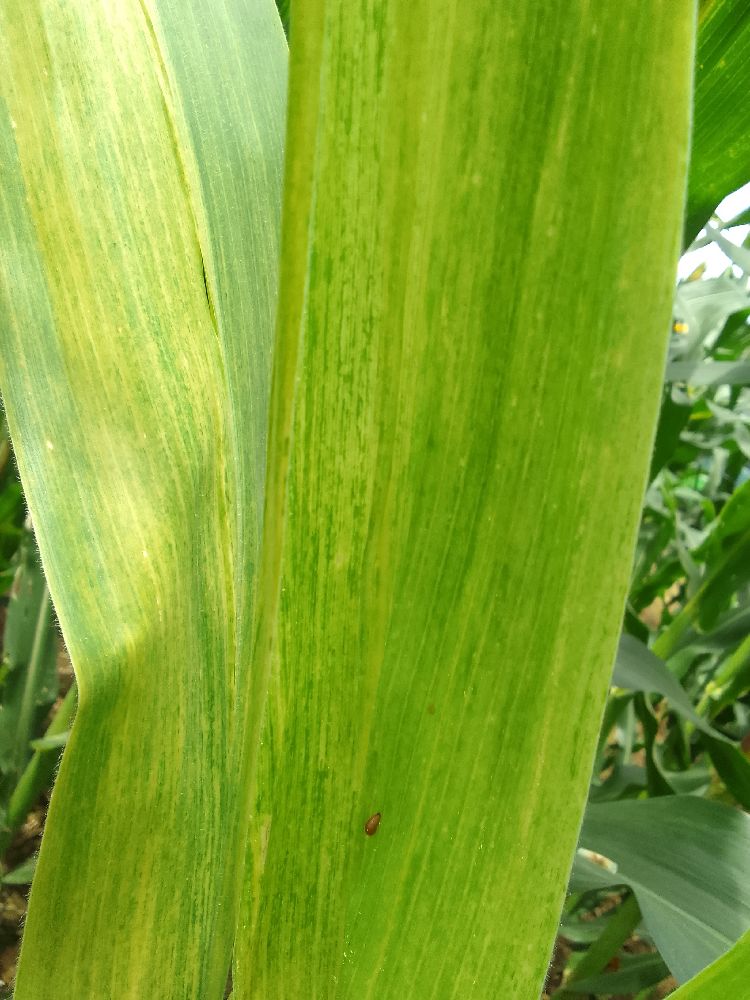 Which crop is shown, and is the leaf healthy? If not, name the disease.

maize, maize lethal necrosis
